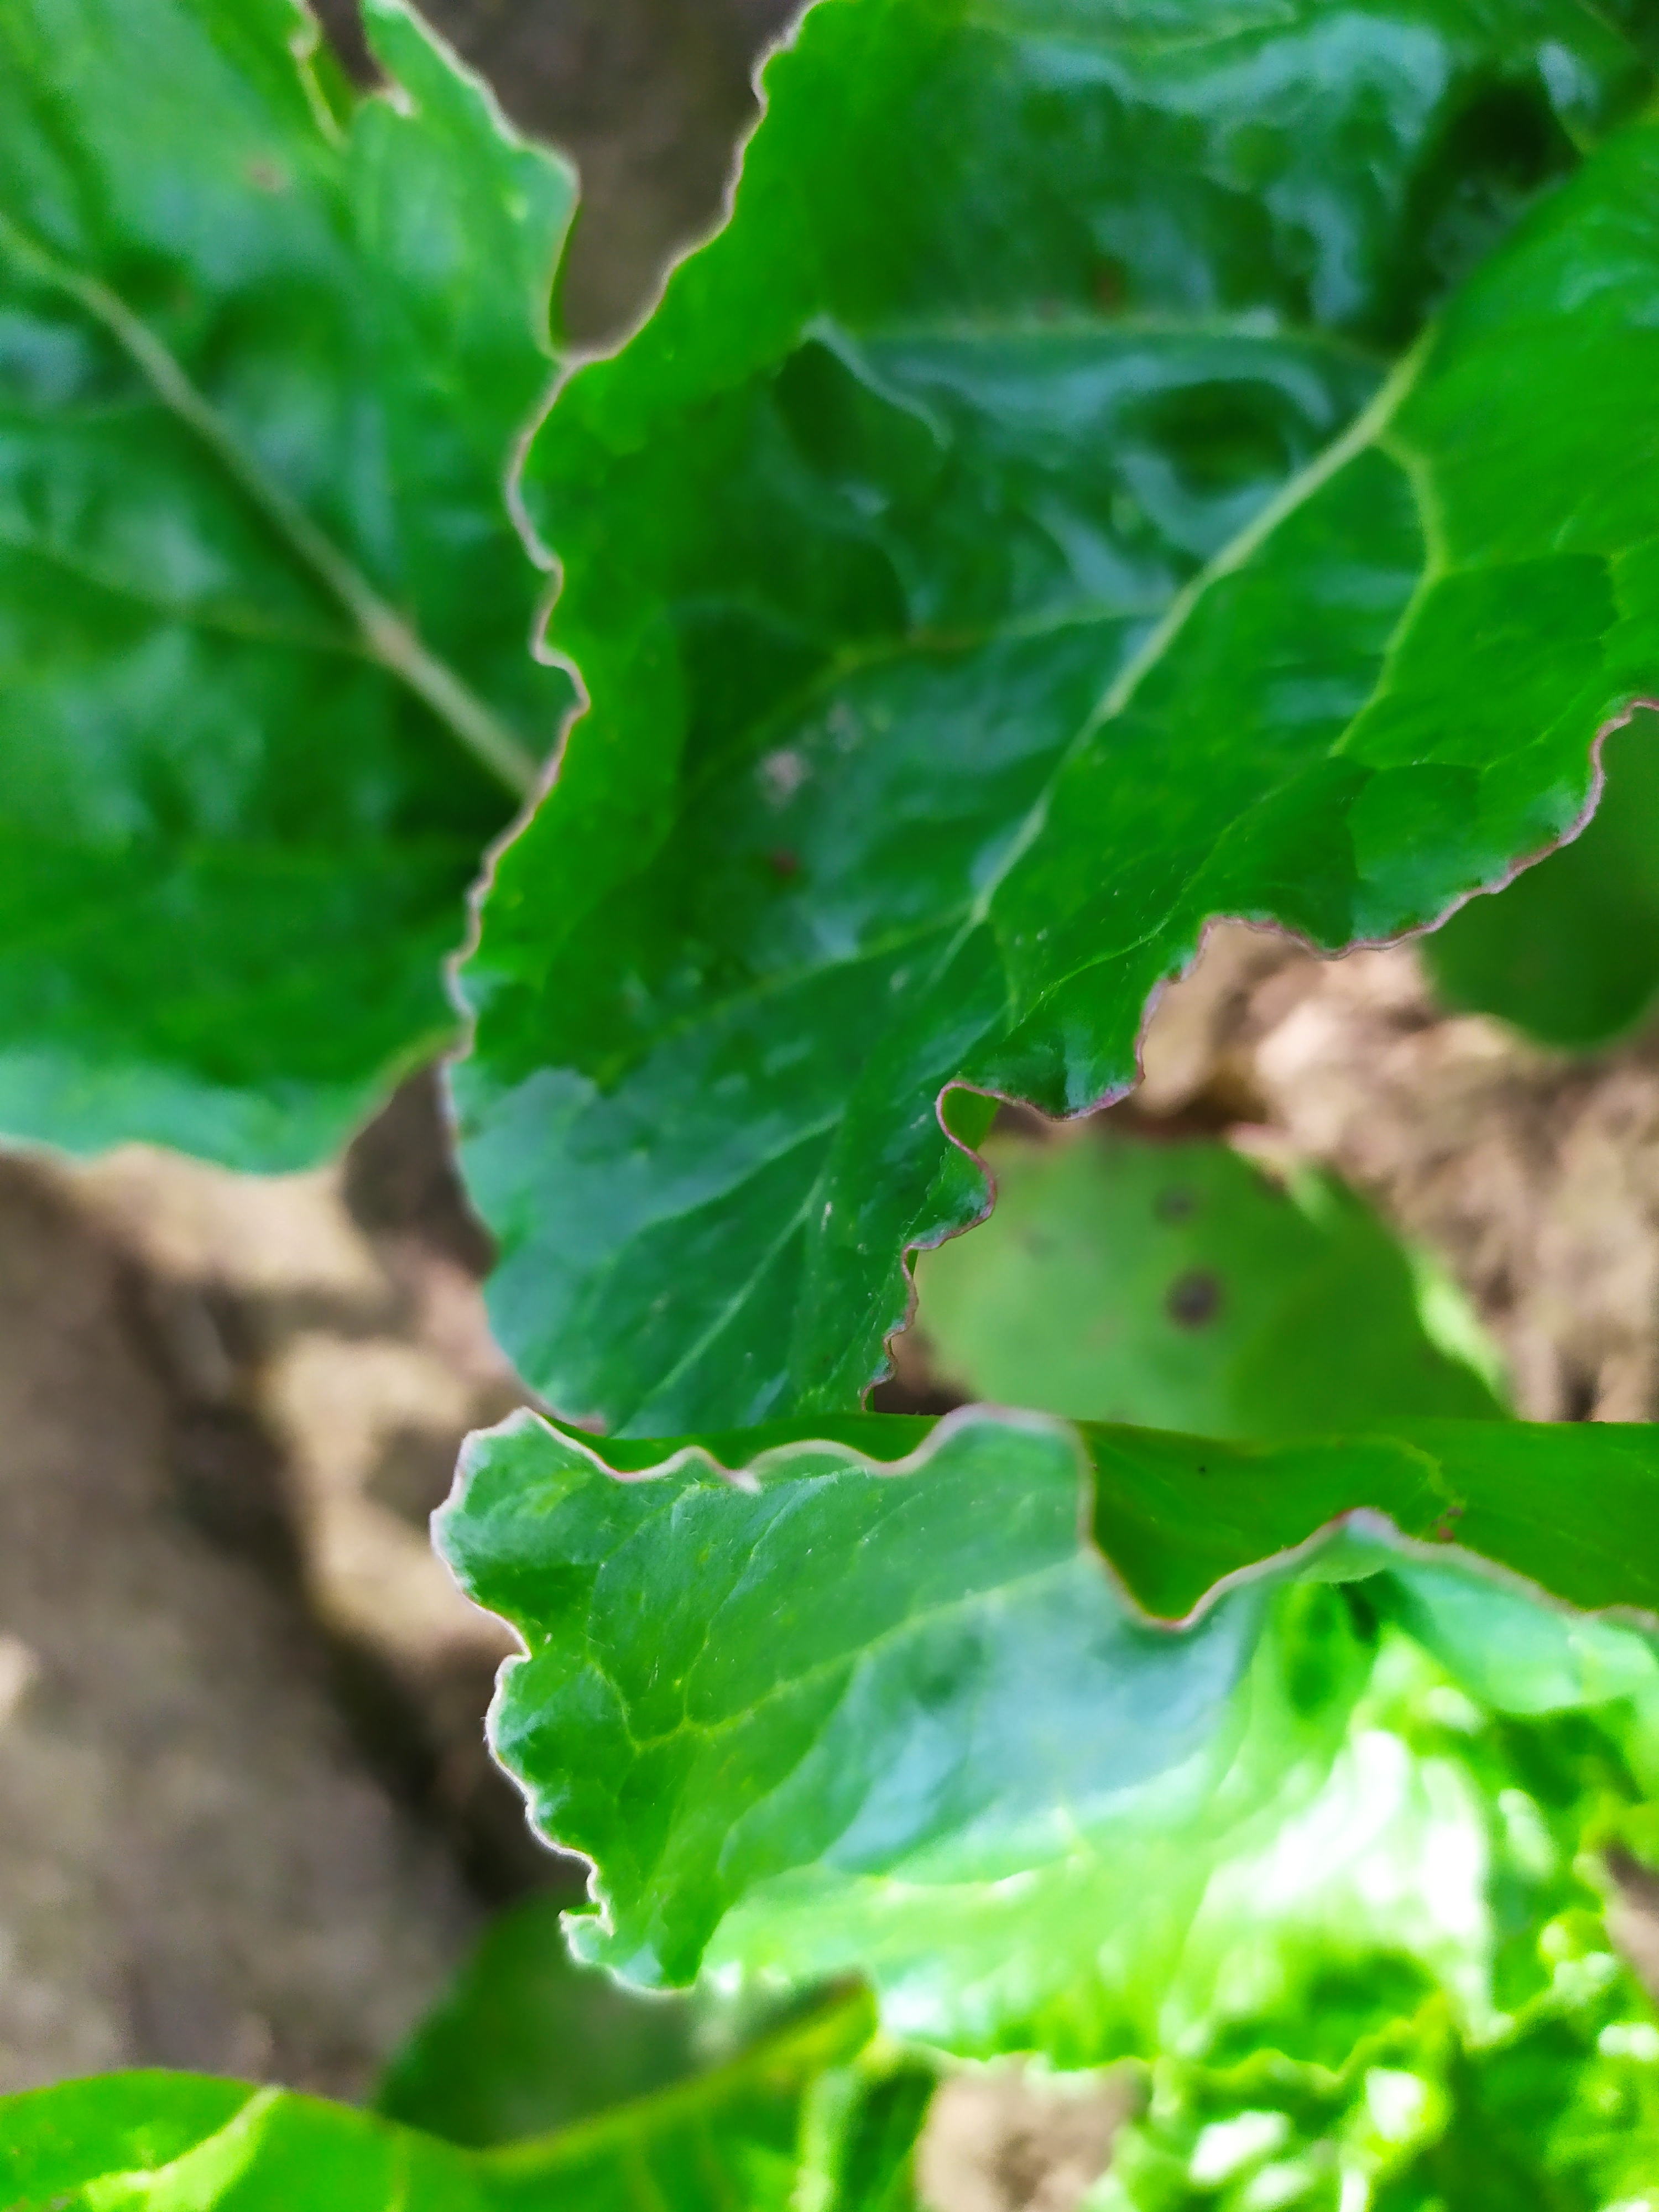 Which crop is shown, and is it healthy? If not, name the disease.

beet, cercospora
